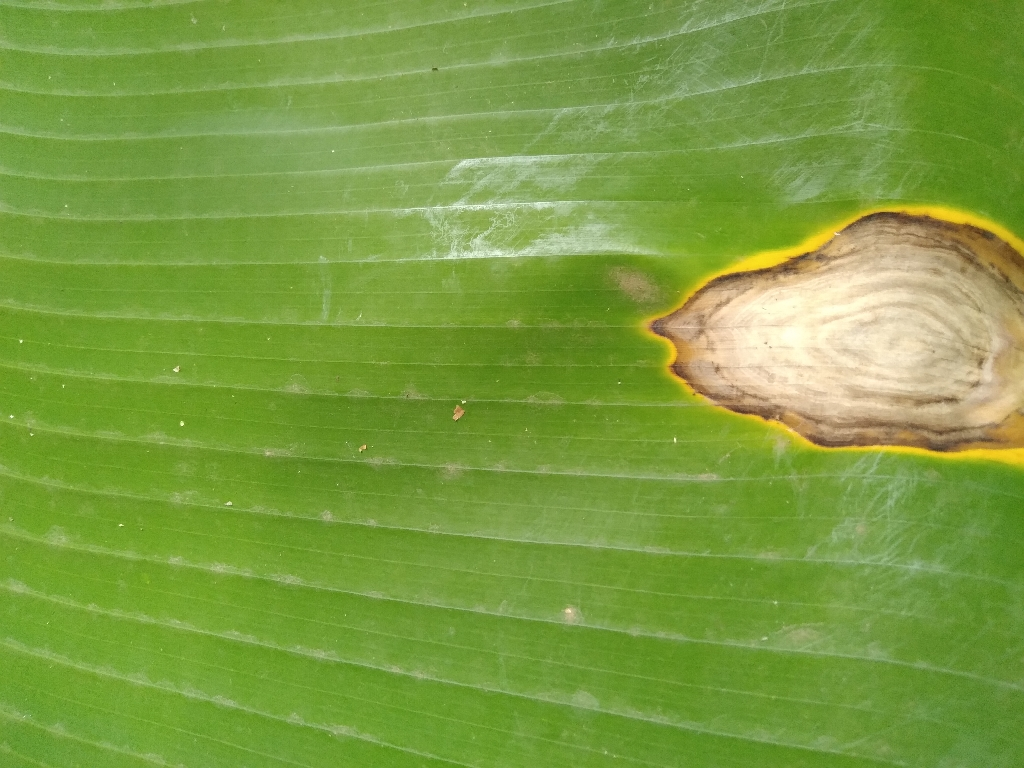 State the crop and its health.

banana, black sigatoka
